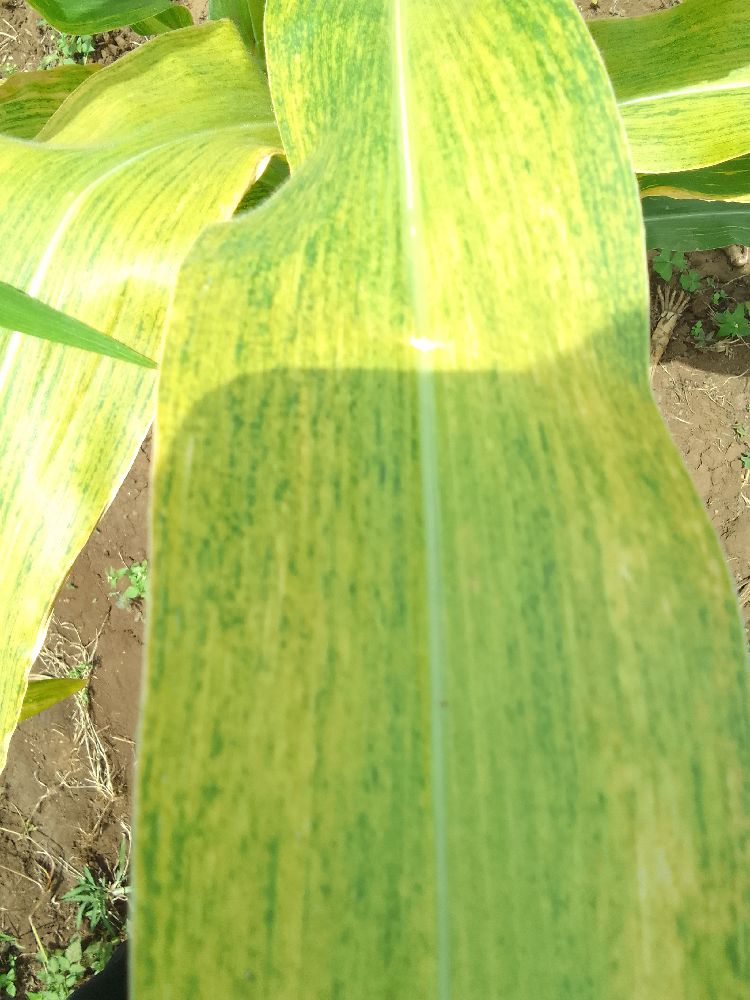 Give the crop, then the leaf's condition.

maize, maize lethal necrosis
